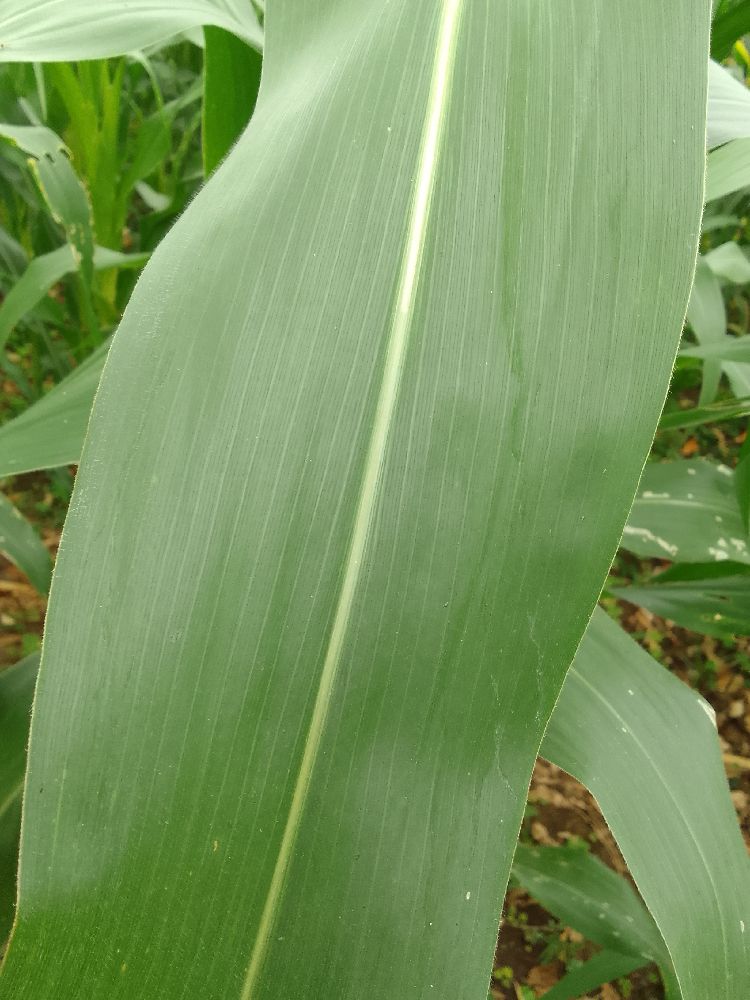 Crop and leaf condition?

maize, healthy
